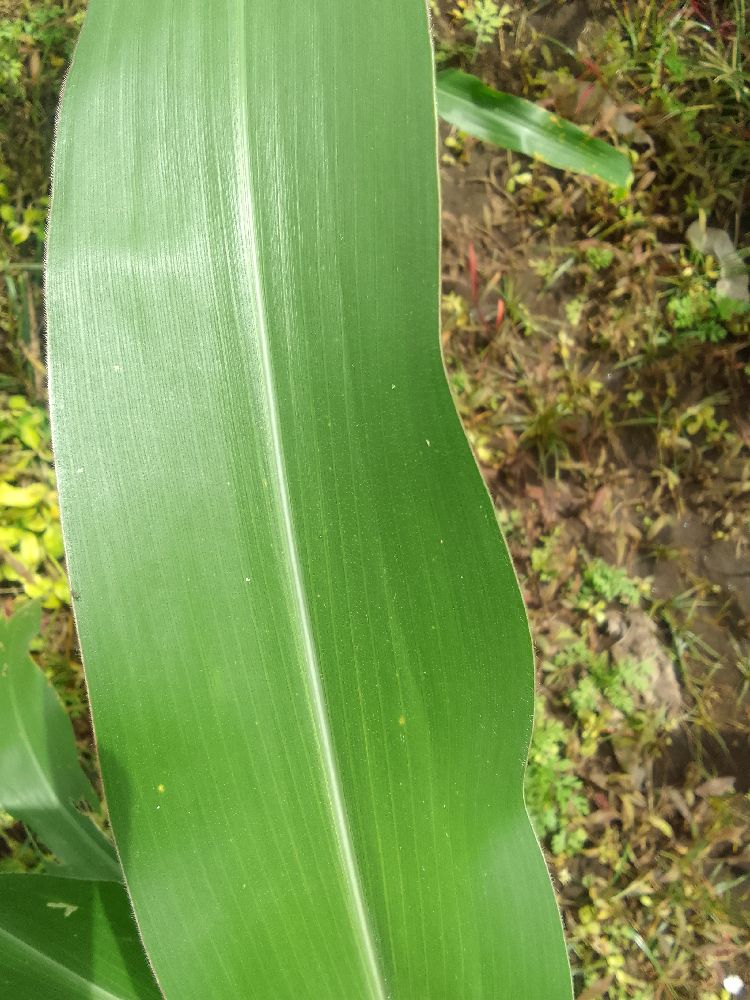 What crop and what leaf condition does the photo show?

maize, healthy
